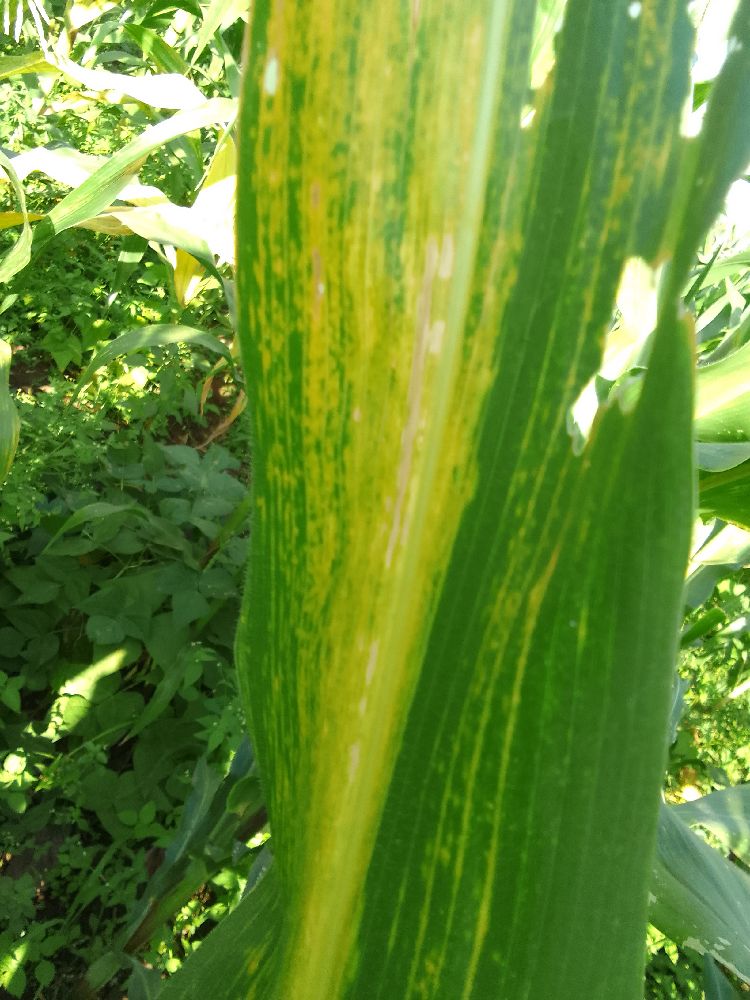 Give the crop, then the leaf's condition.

maize, maize lethal necrosis
